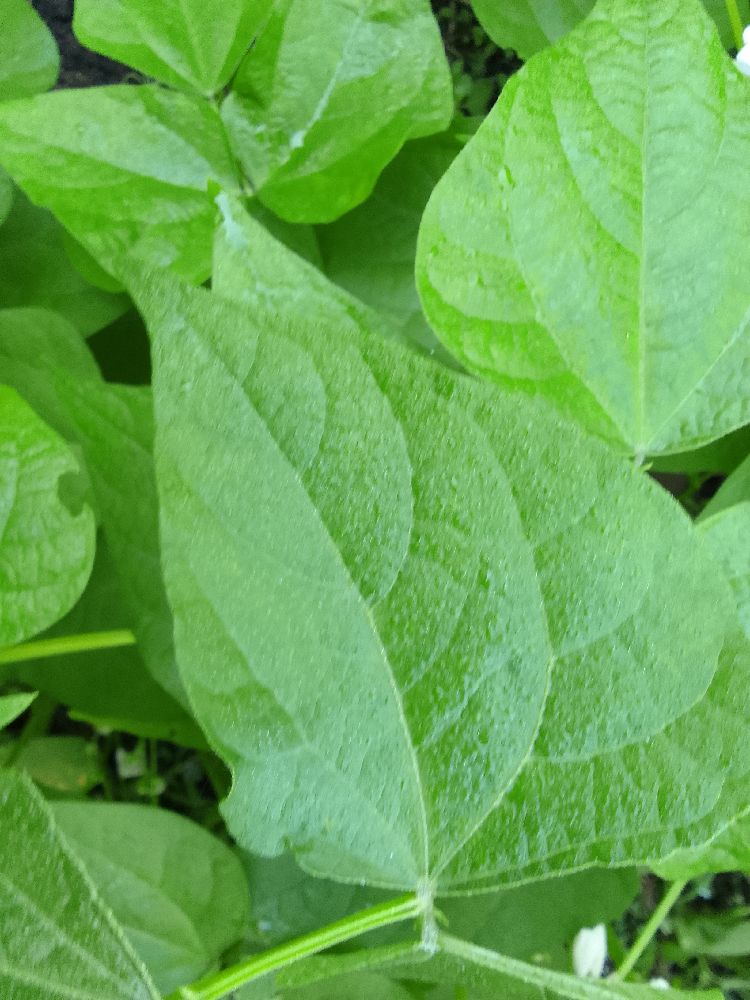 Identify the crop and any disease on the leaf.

common bean, healthy
